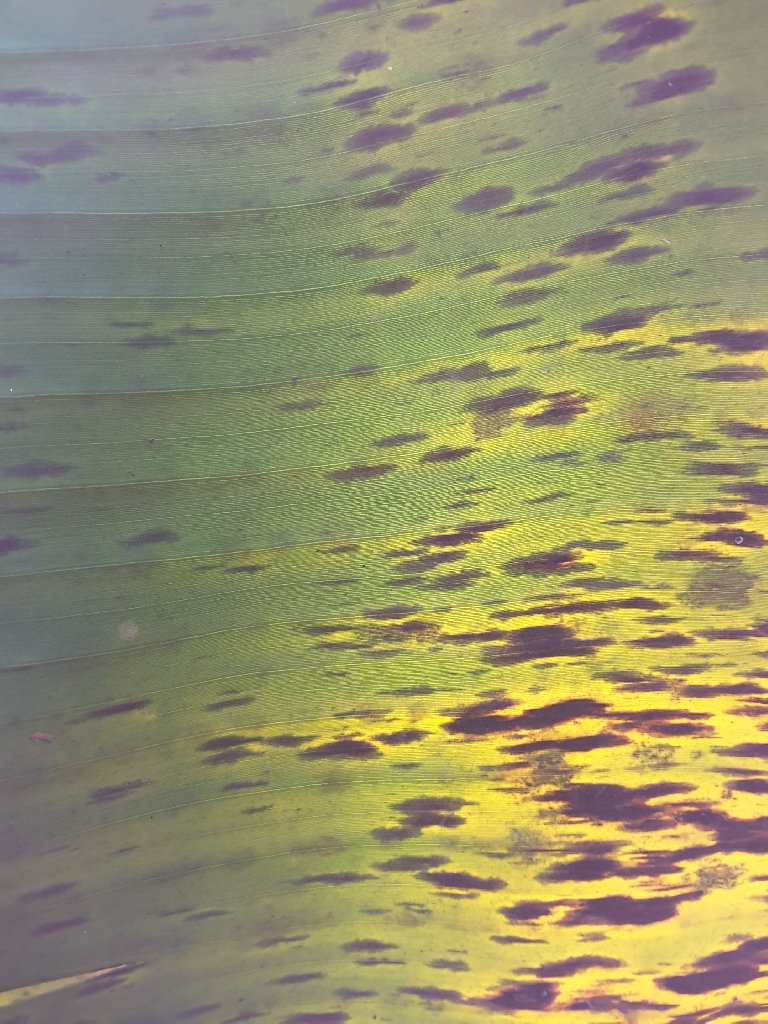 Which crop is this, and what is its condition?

banana, black sigatoka
